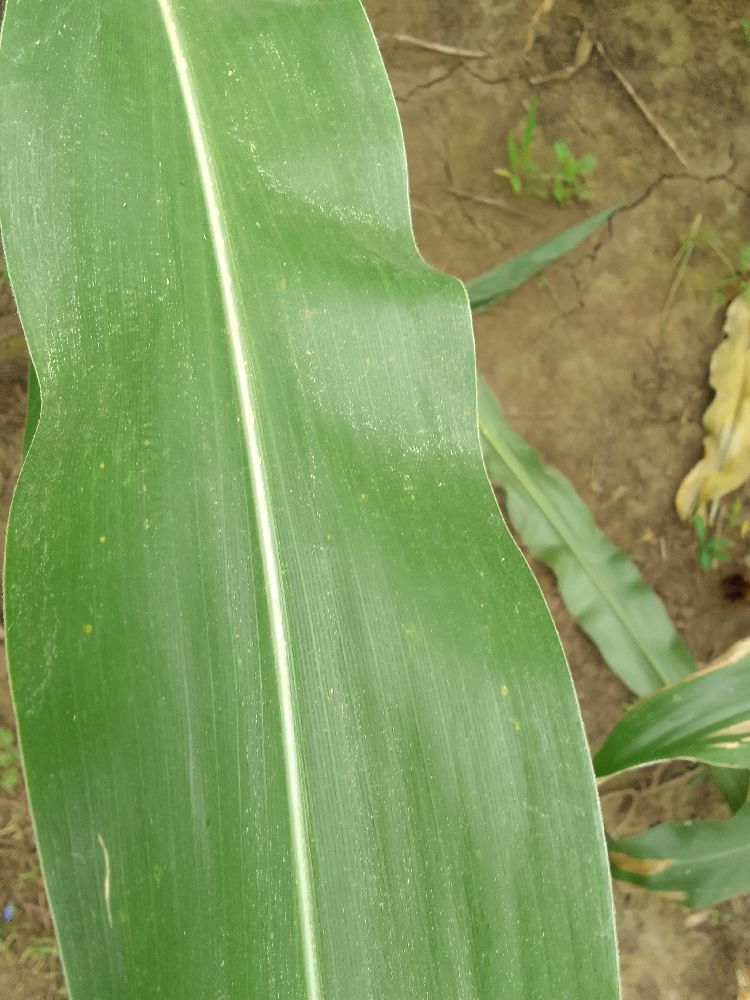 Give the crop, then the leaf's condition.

maize, healthy
